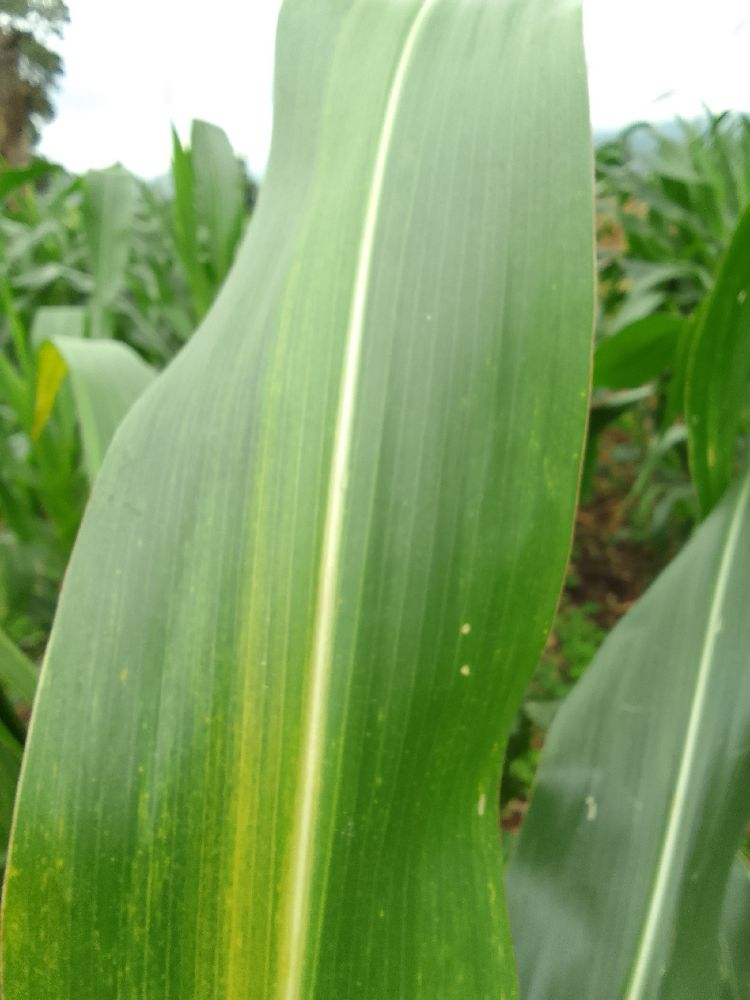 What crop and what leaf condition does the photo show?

maize, maize lethal necrosis
